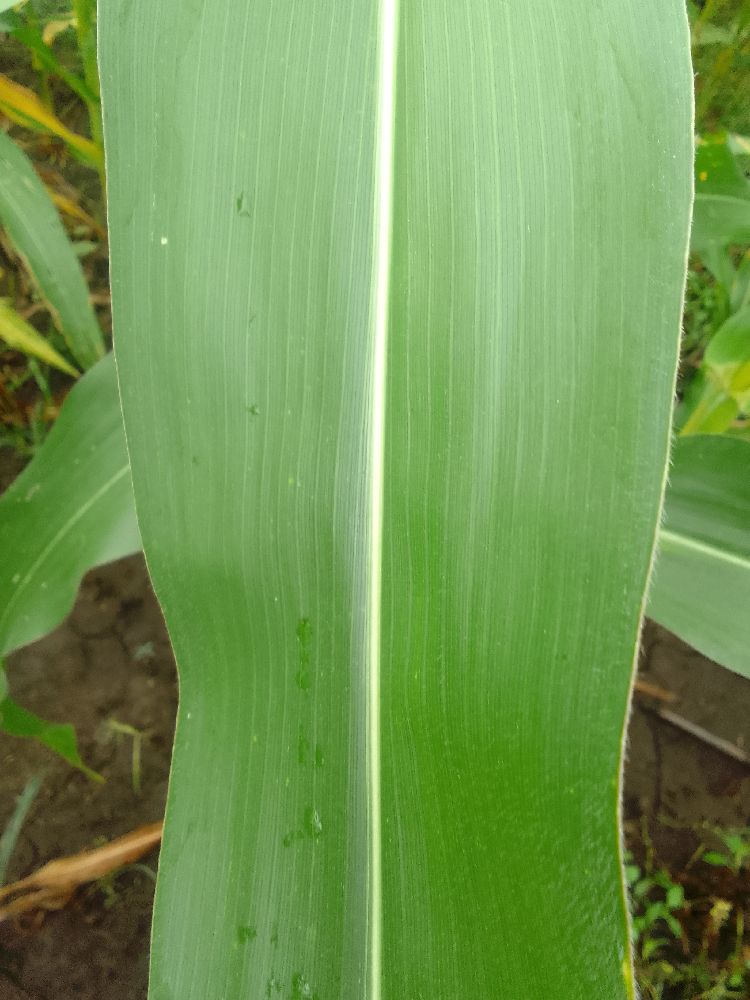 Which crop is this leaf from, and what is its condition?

maize, healthy
